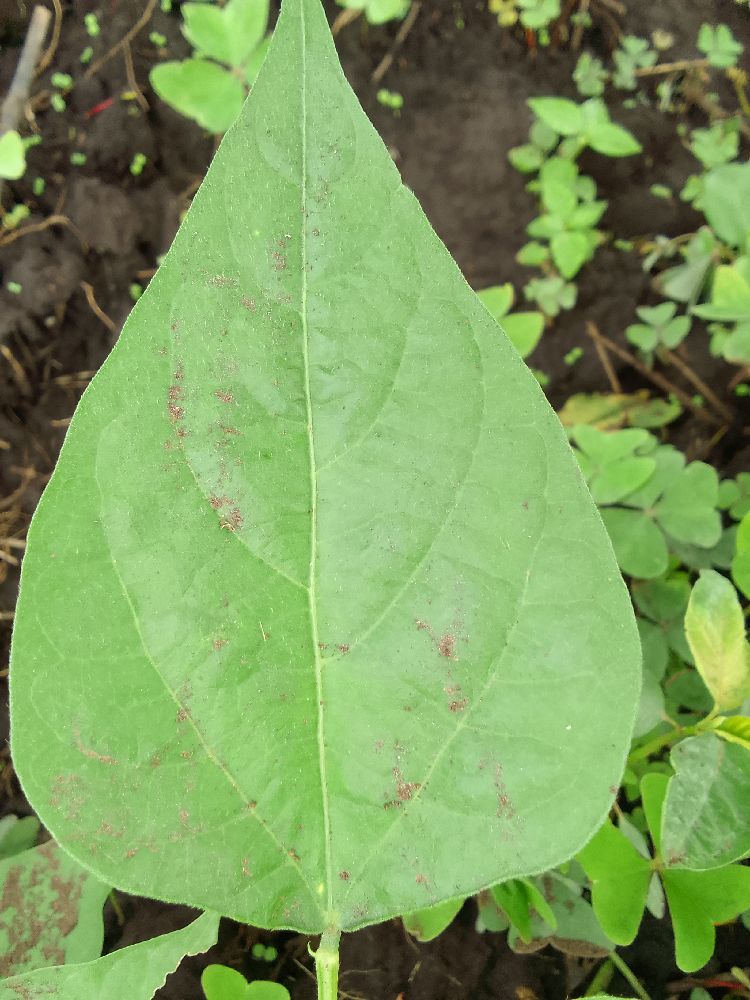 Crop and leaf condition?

common bean, healthy
